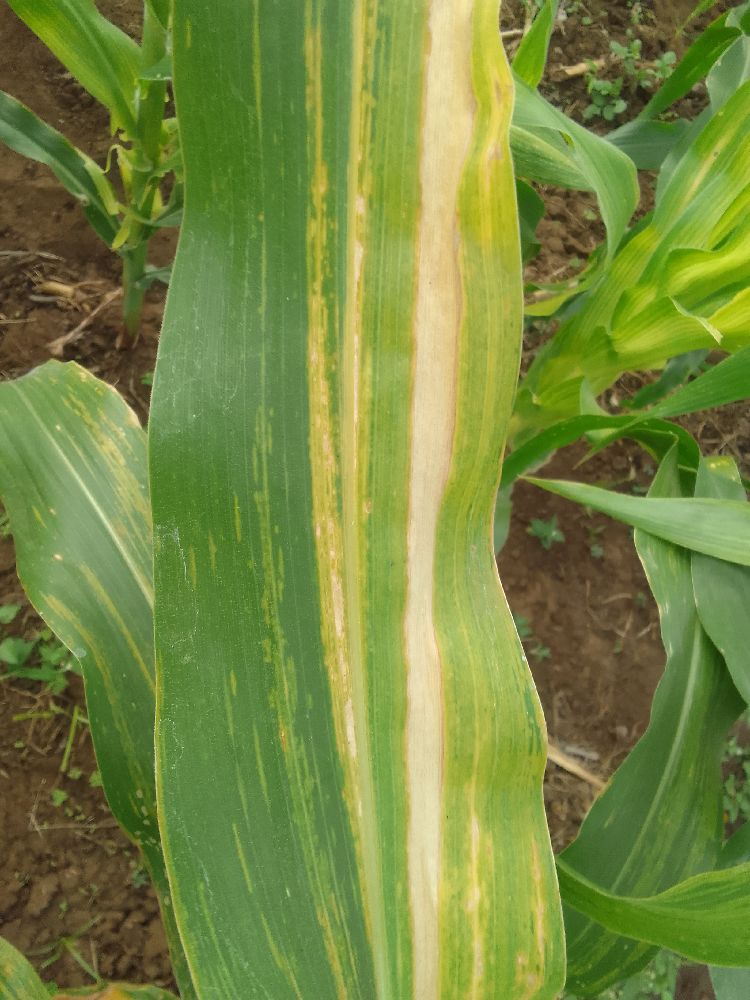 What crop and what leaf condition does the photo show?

maize, maize lethal necrosis
